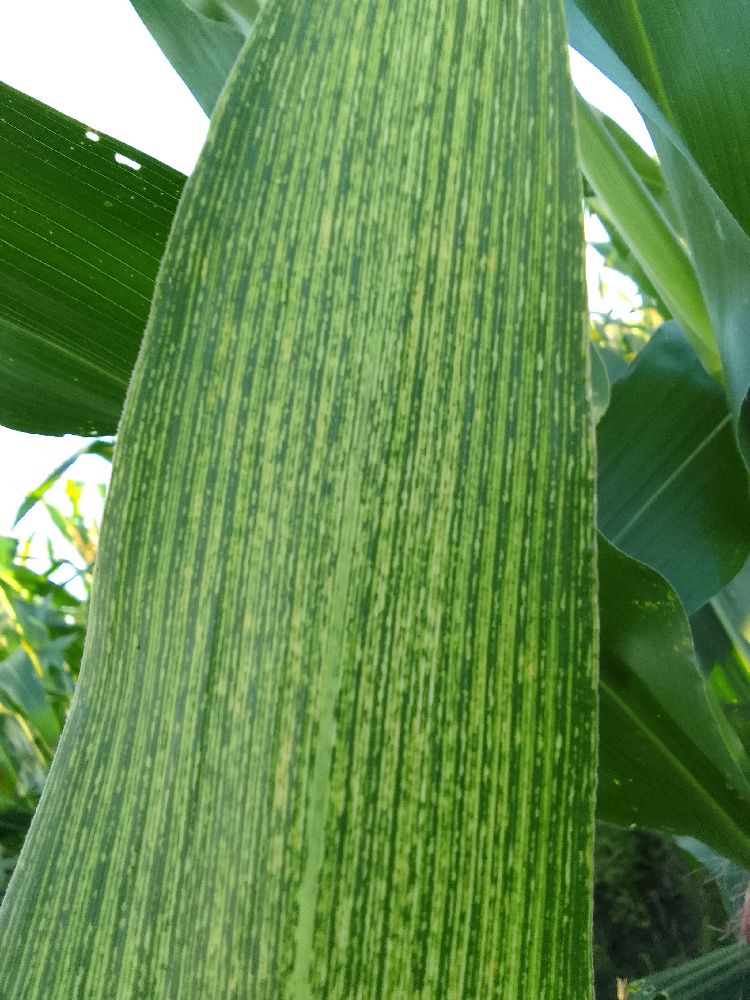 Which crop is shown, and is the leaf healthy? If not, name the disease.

maize, maize streak virus
